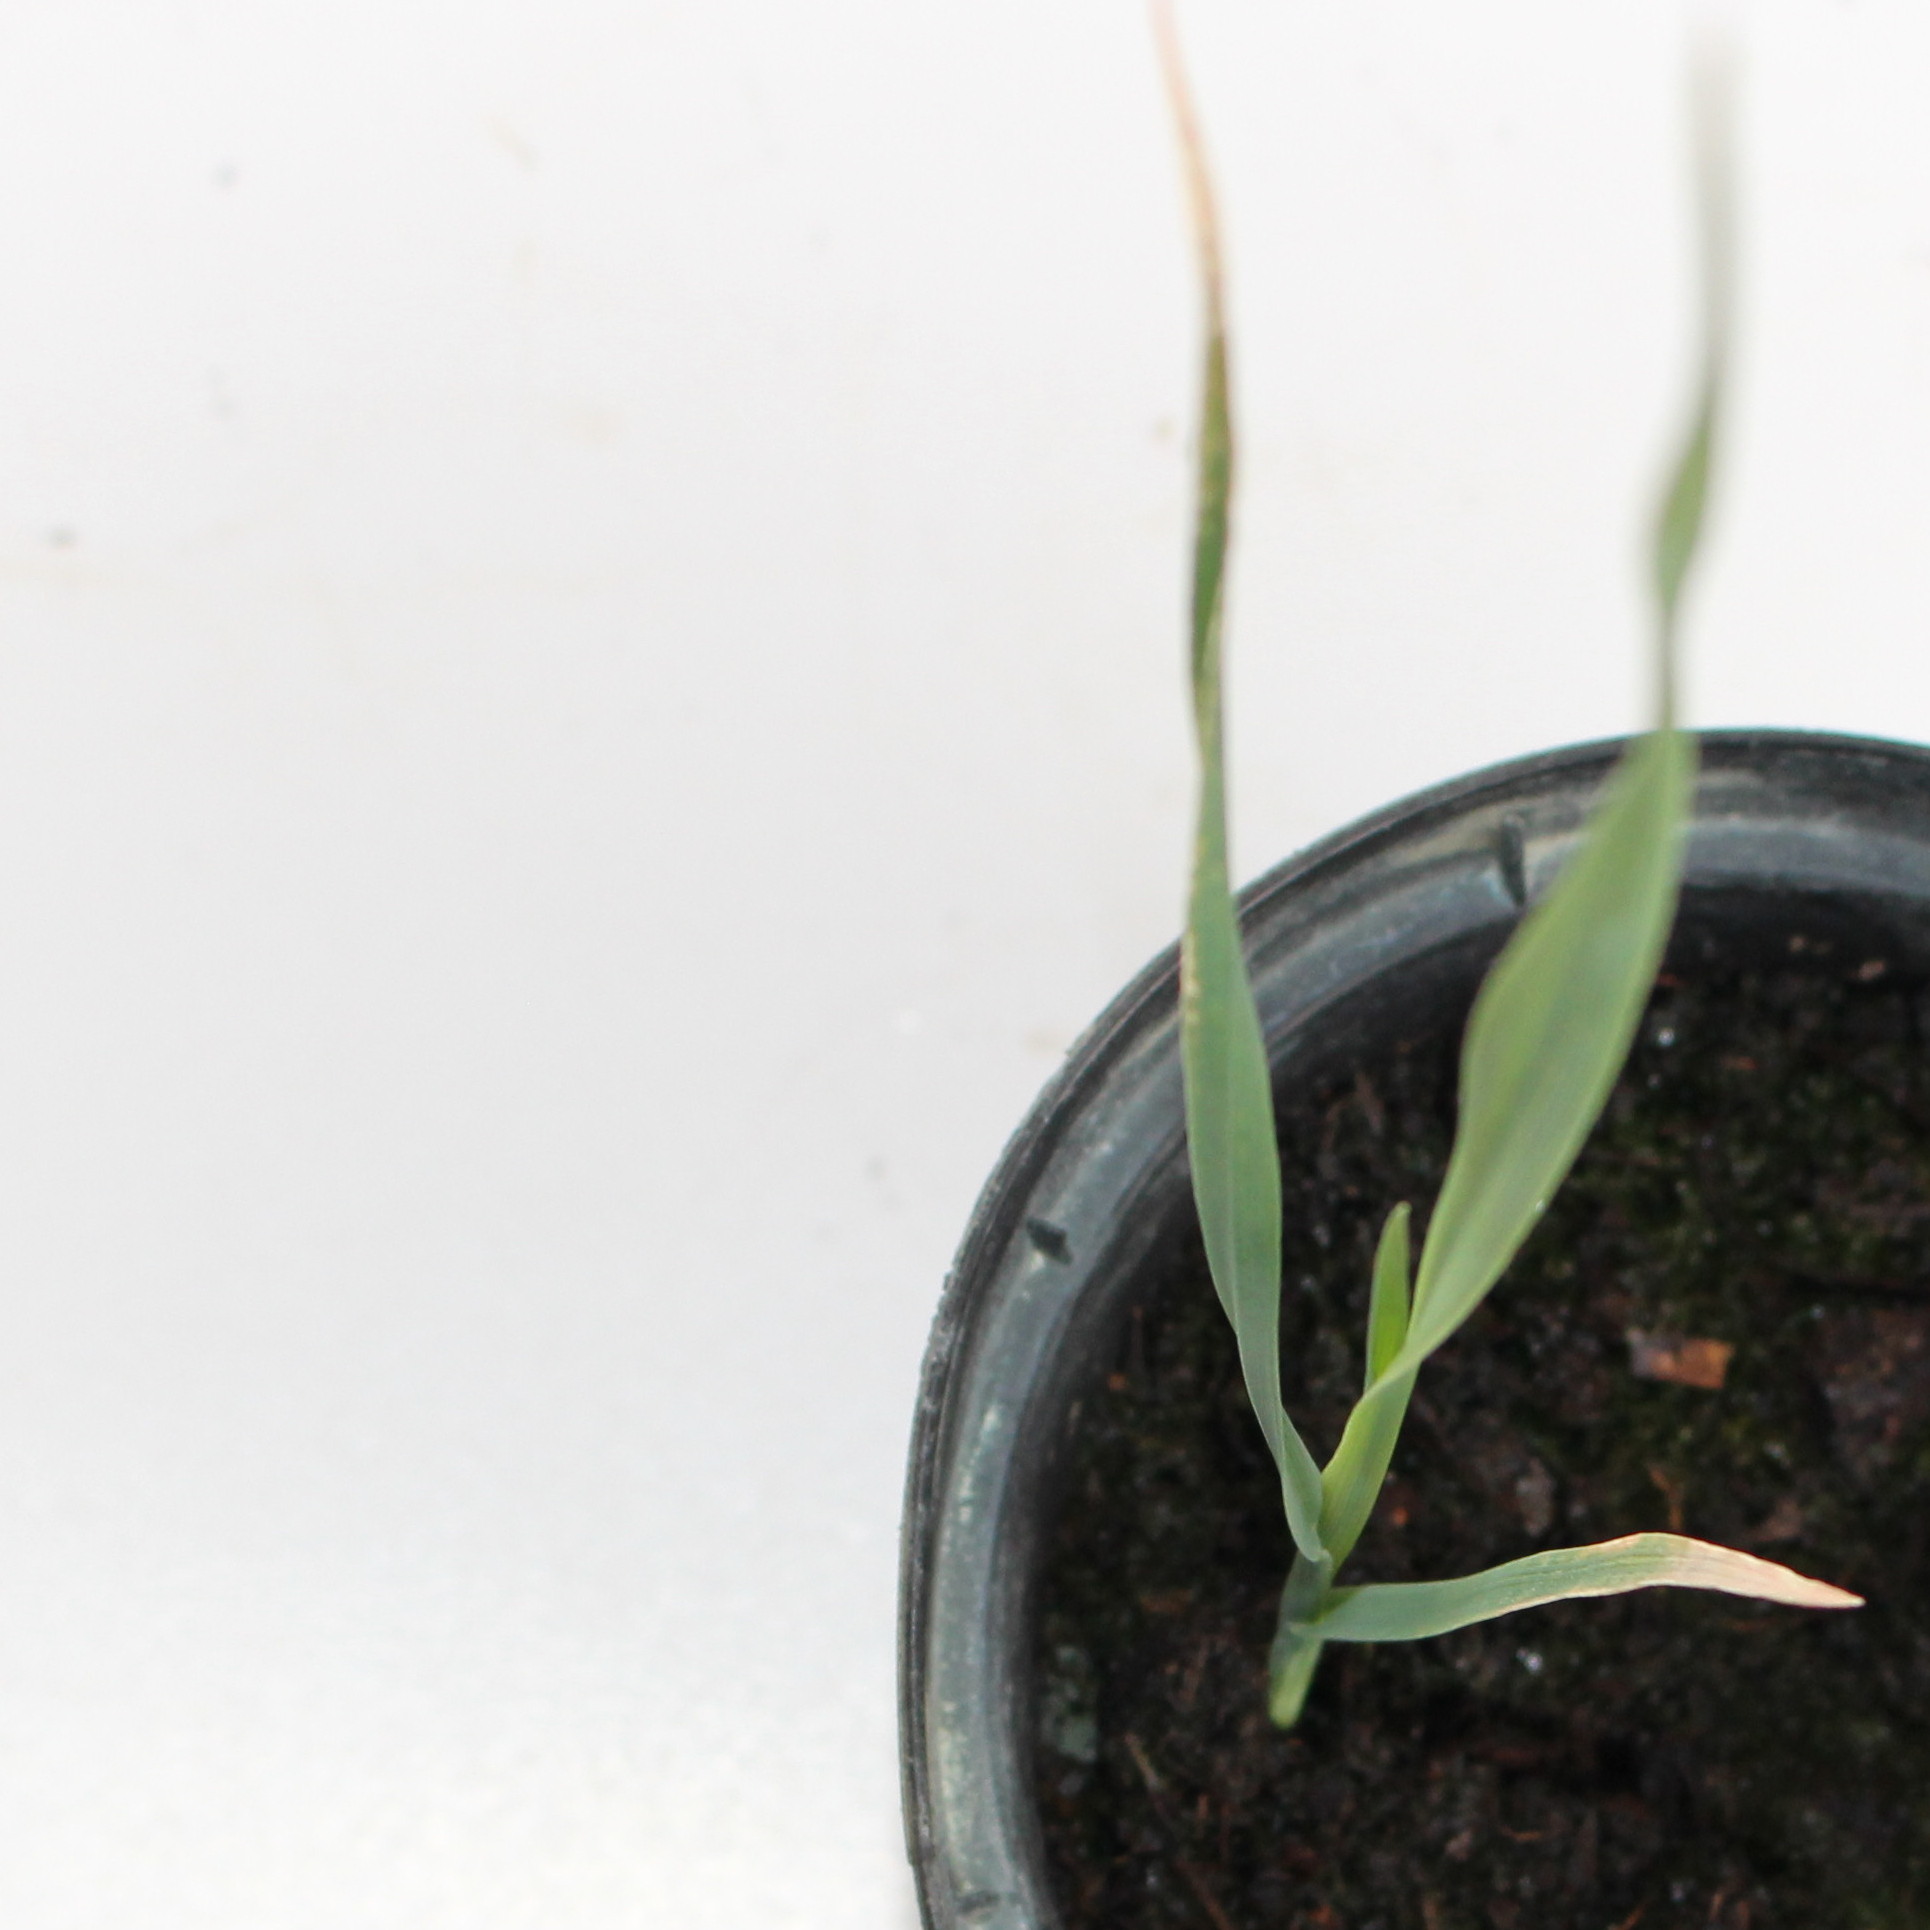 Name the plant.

Avena sterilis
